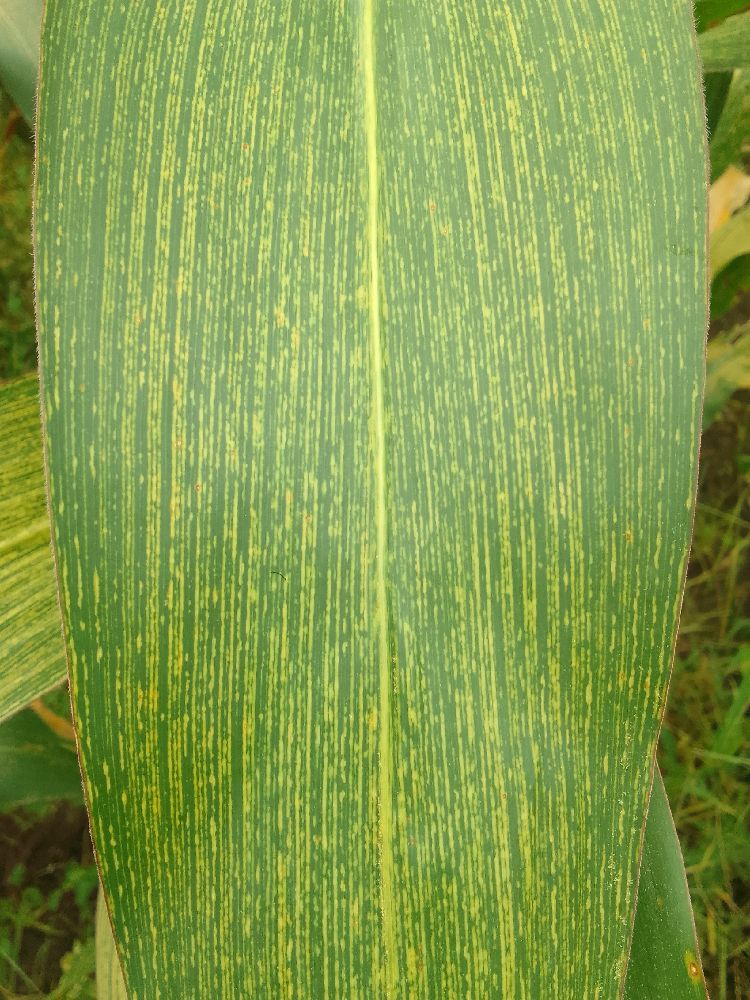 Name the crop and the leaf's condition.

maize, maize streak virus
